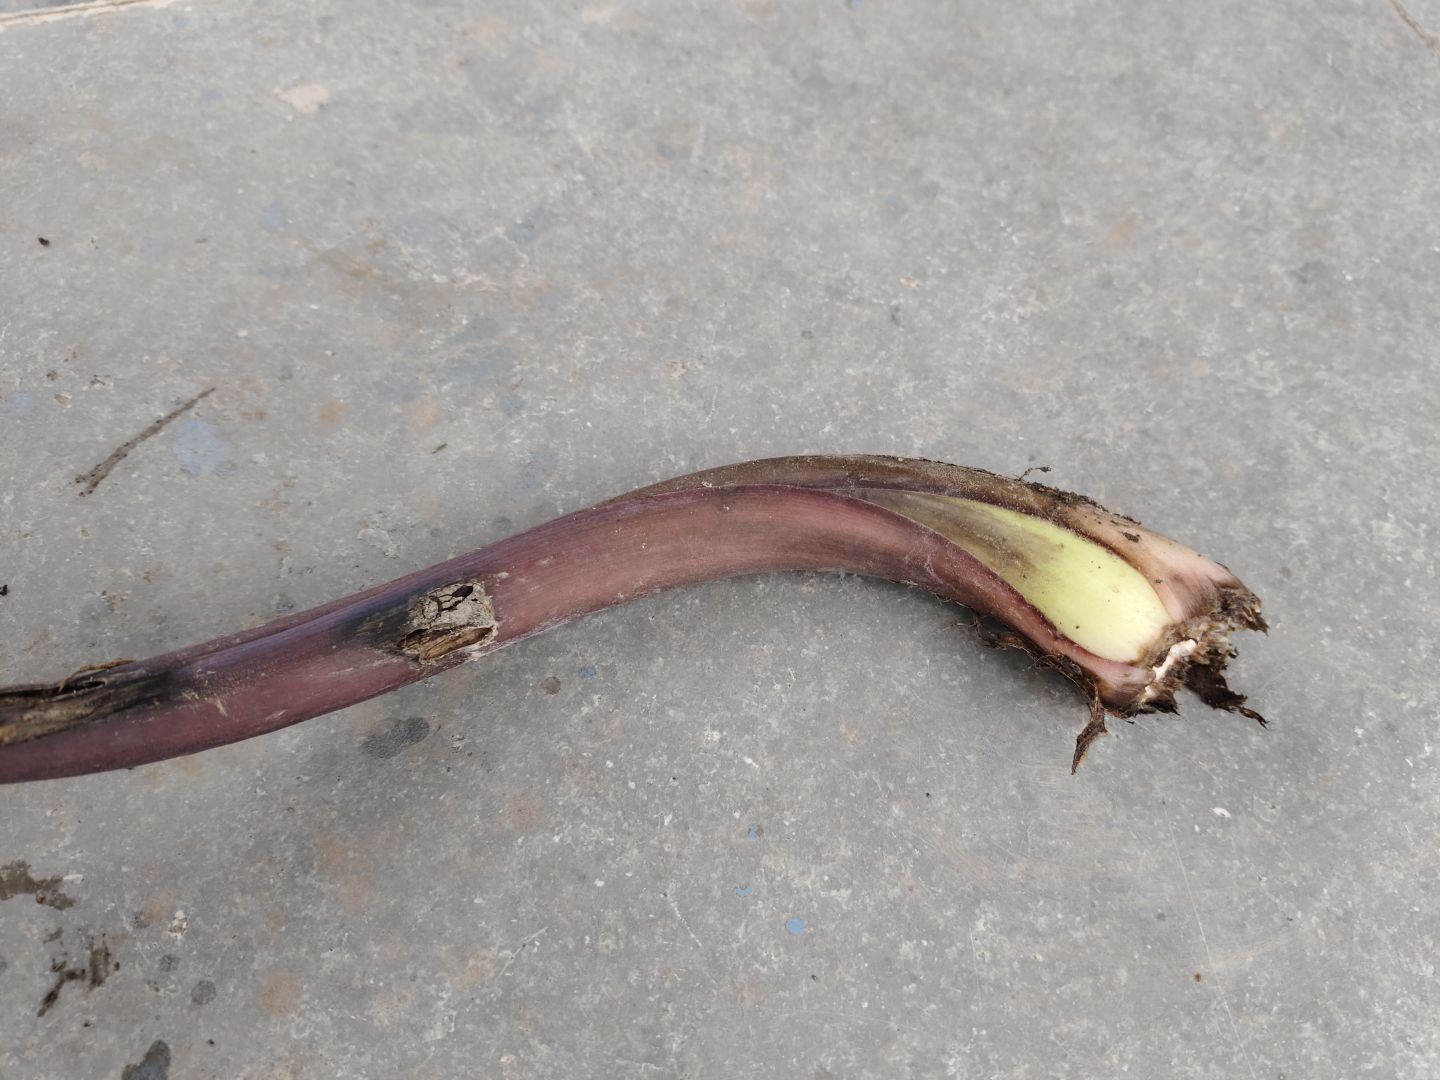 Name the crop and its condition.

taro, root rot
